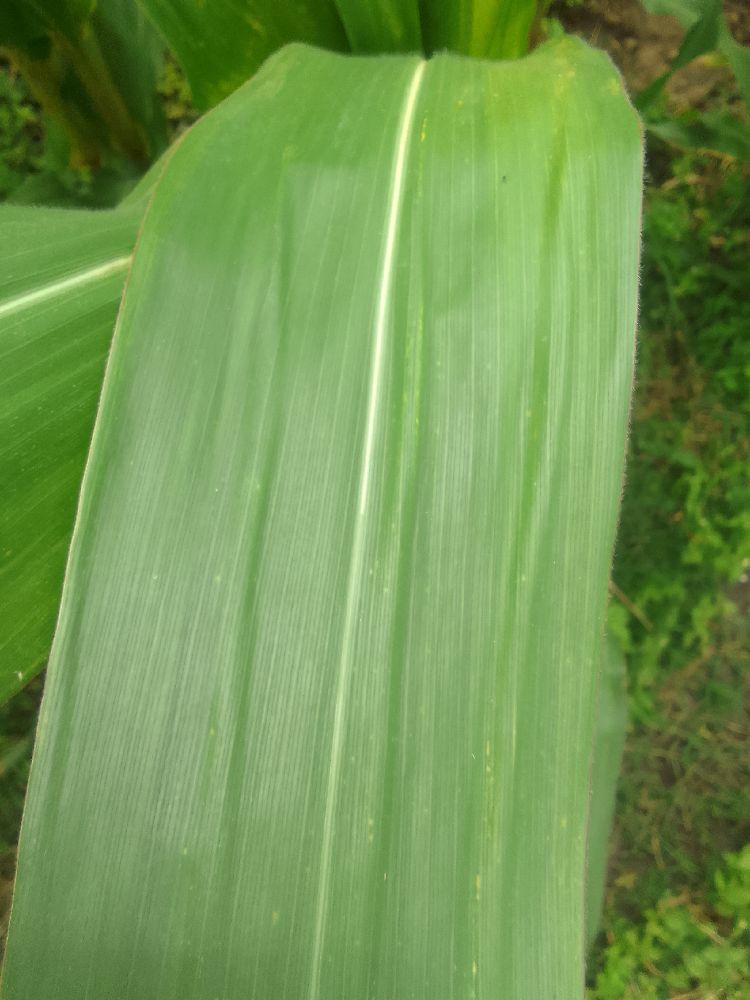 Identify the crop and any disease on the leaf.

maize, healthy
